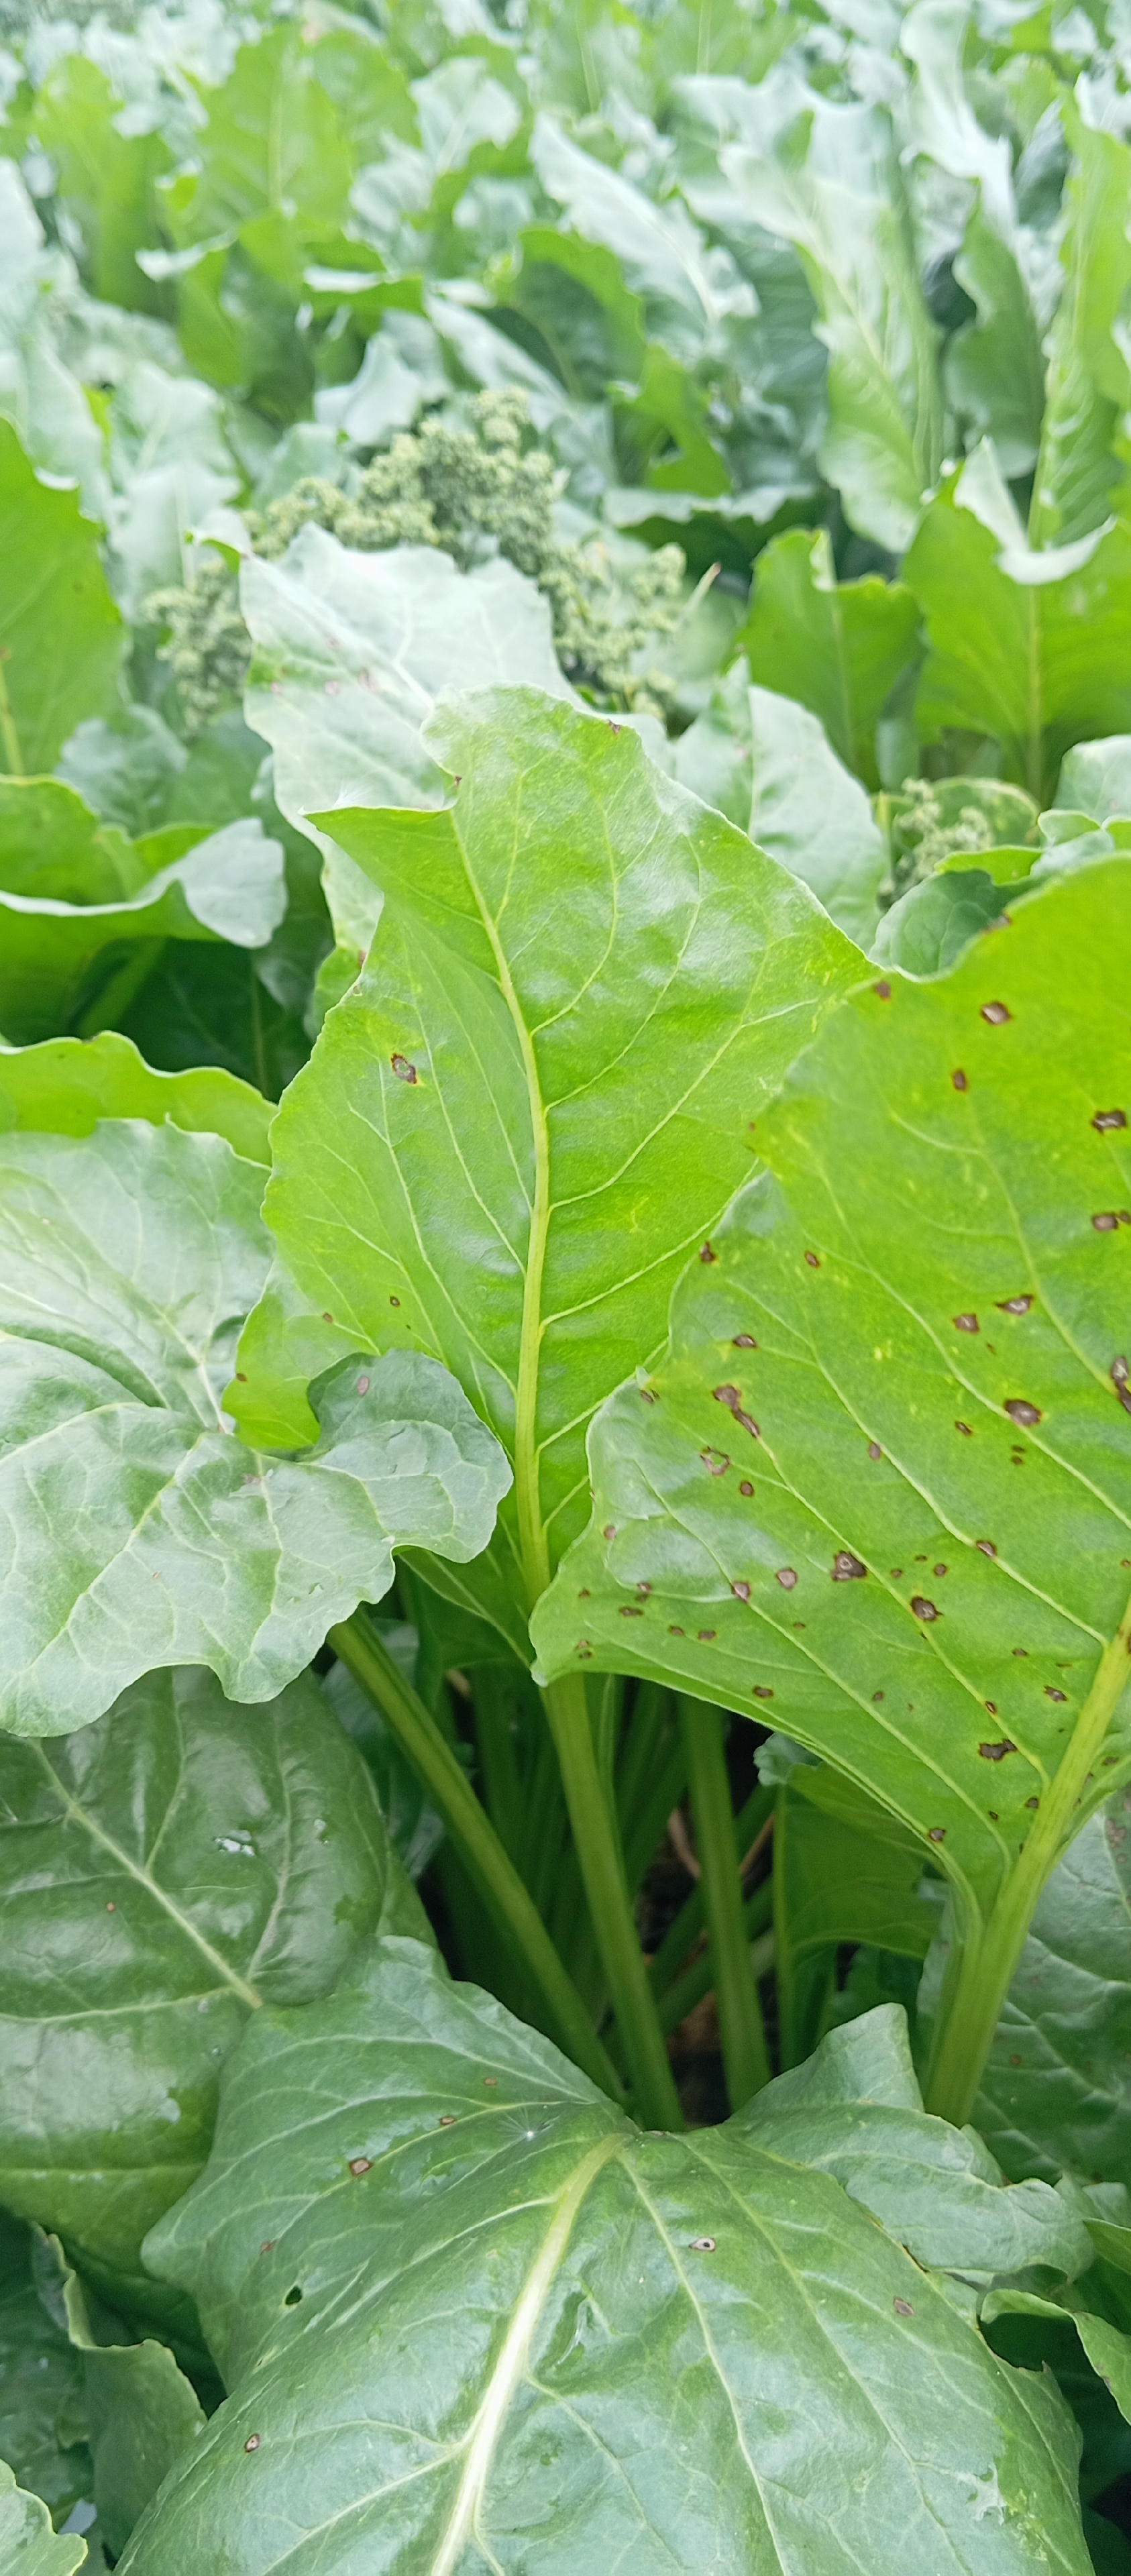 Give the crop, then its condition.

beet, cercospora
